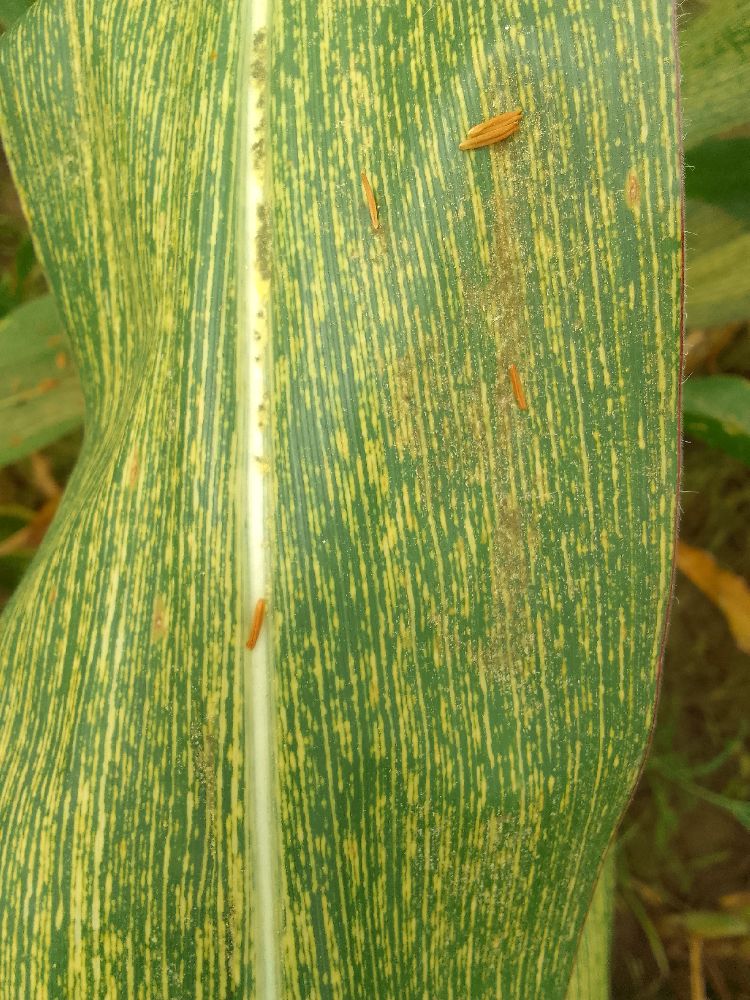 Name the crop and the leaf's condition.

maize, maize streak virus
